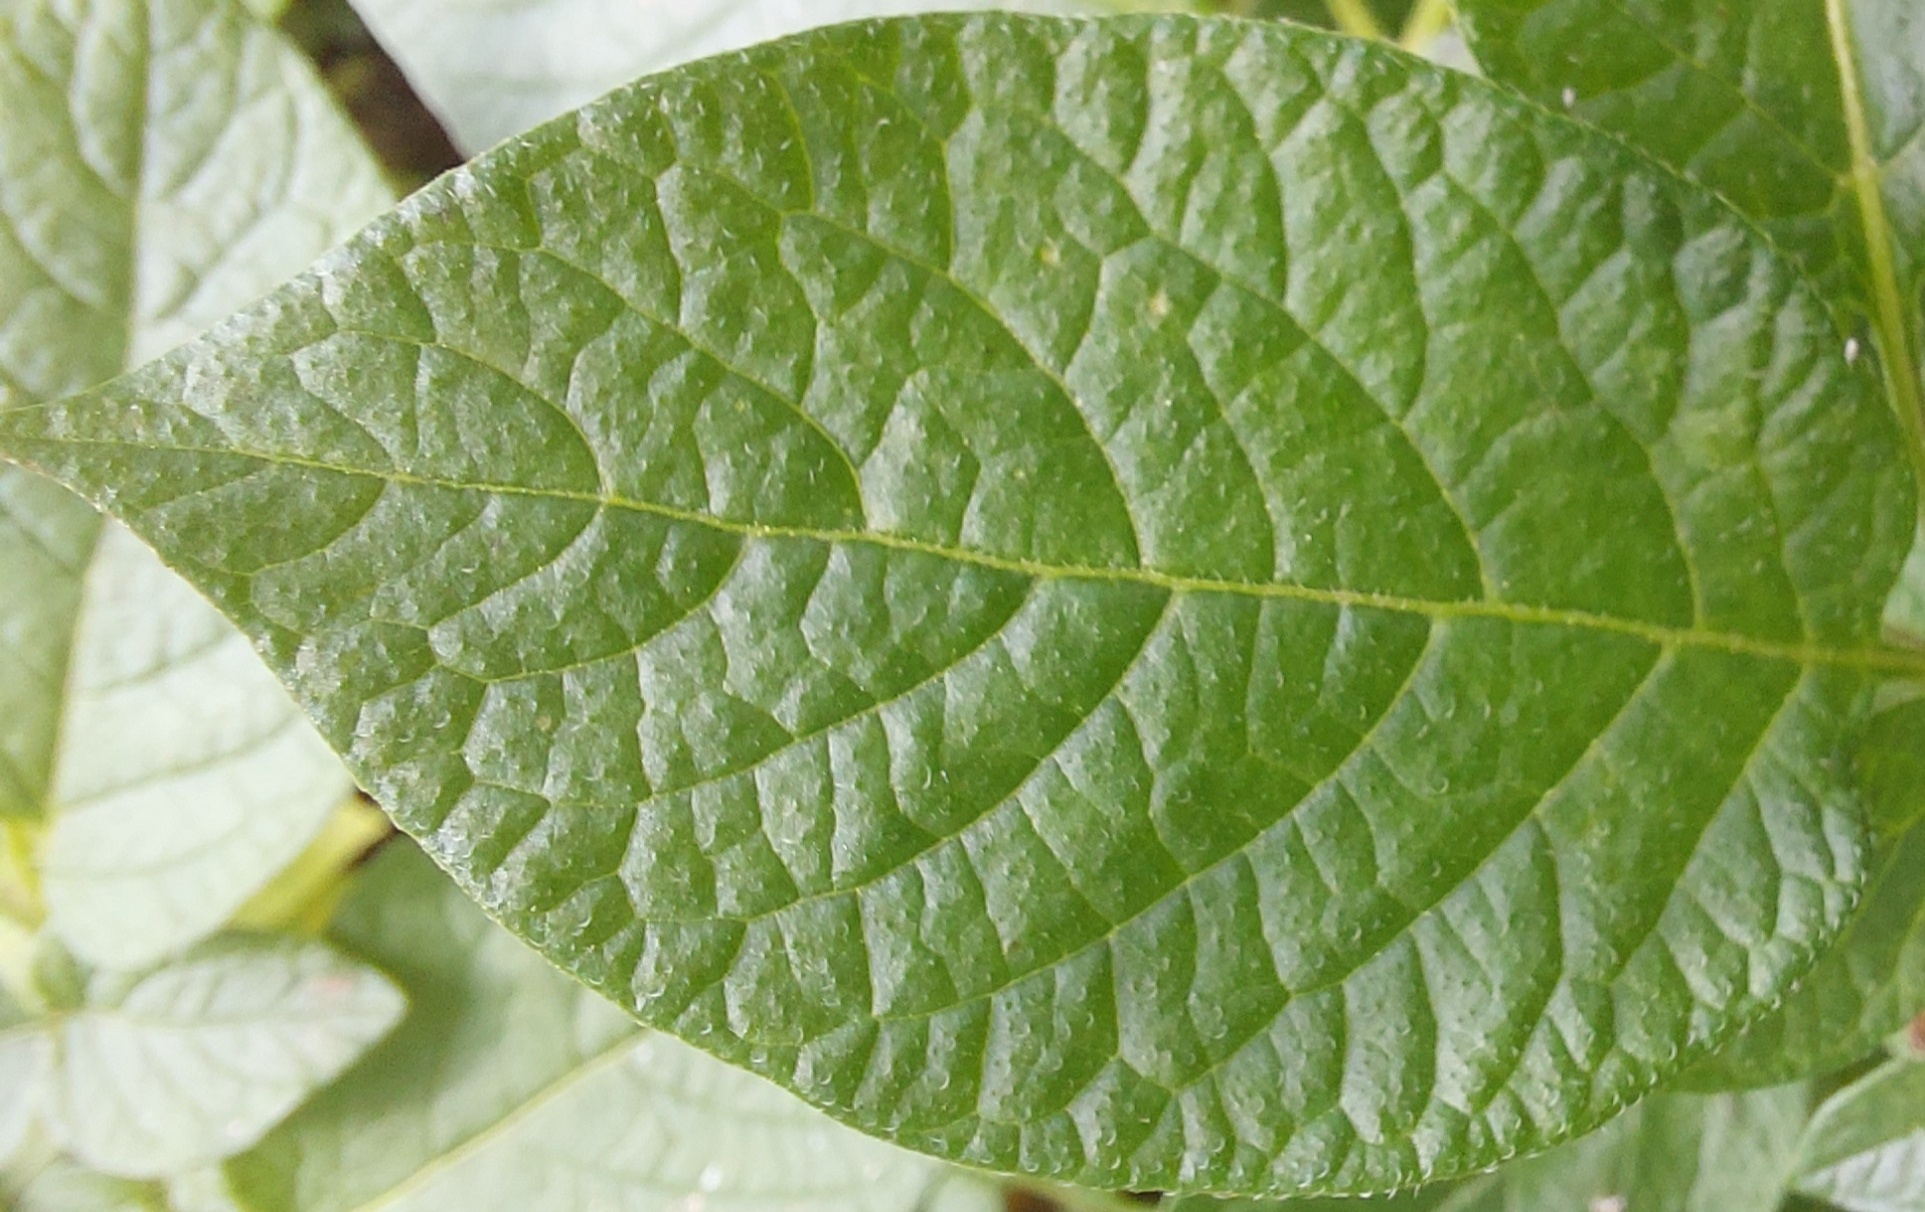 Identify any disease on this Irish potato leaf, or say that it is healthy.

healthy
